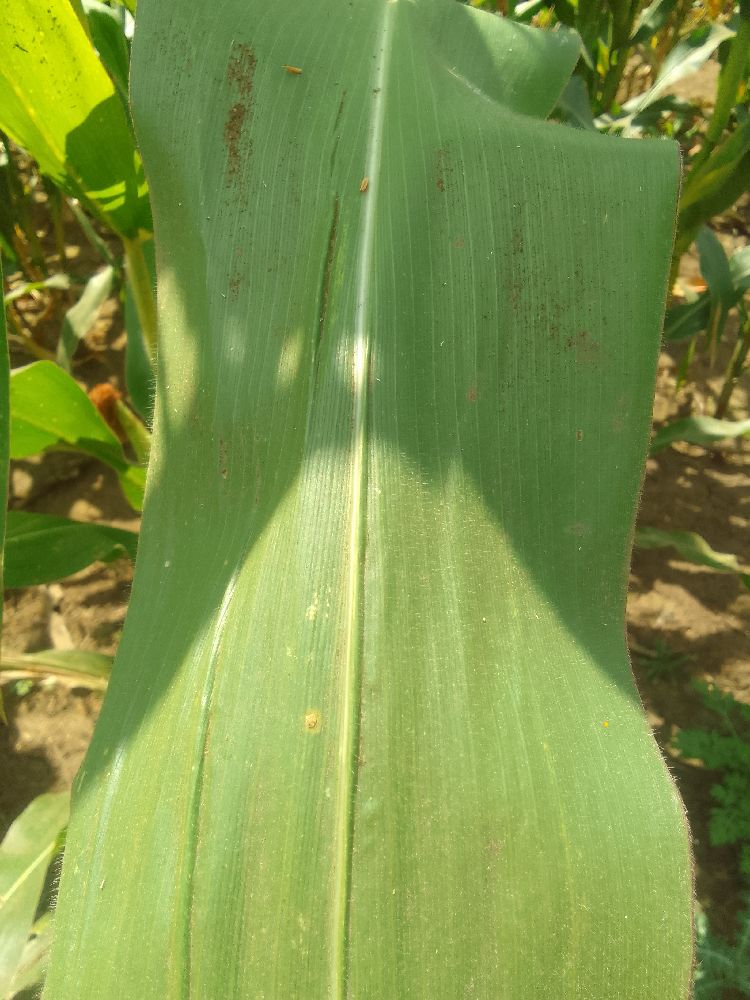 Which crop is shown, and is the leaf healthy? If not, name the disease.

maize, healthy
